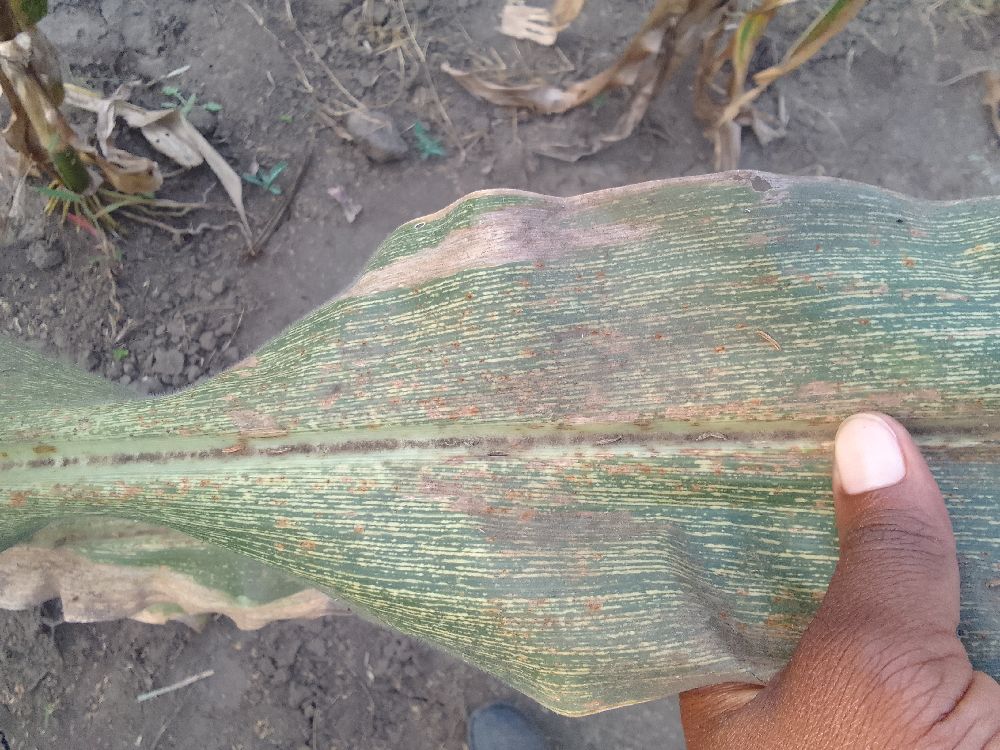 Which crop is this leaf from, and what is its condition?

maize, maize streak virus
